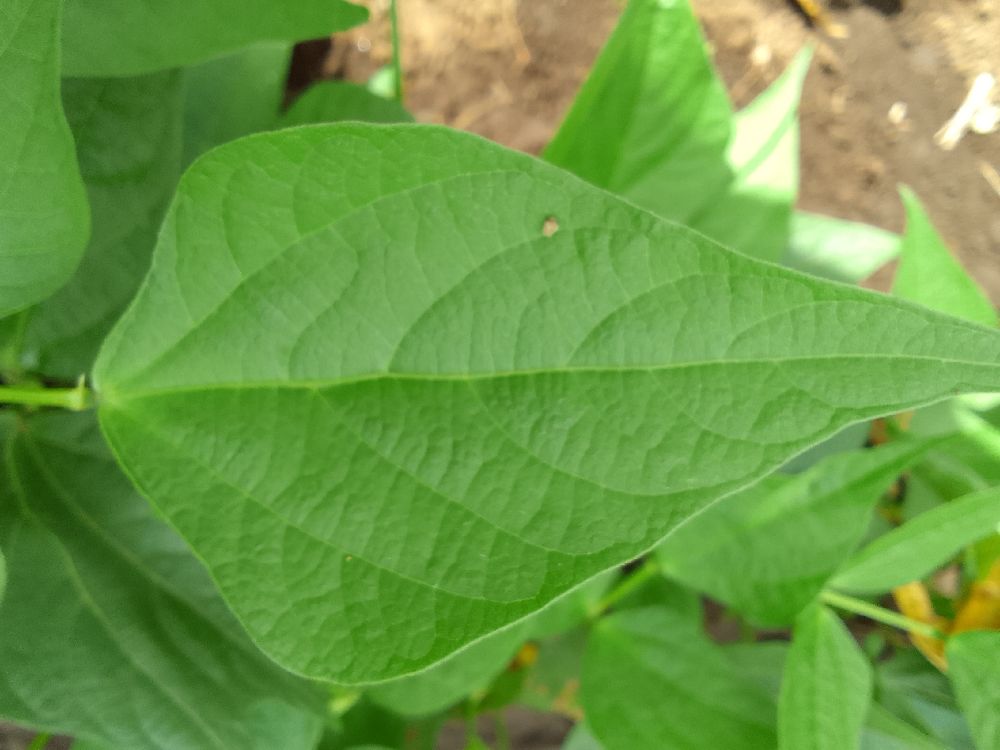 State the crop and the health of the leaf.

common bean, healthy
